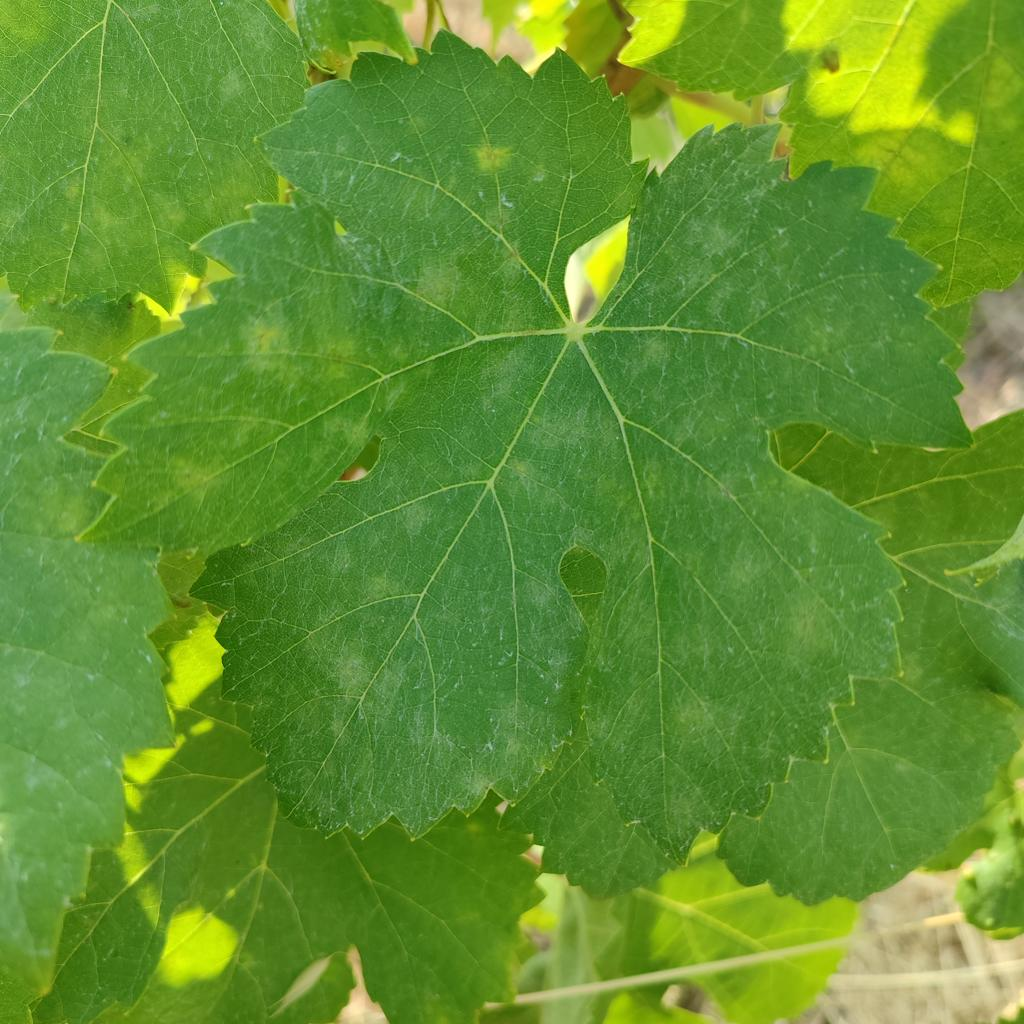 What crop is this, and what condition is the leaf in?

grapevine, powdery mildew
